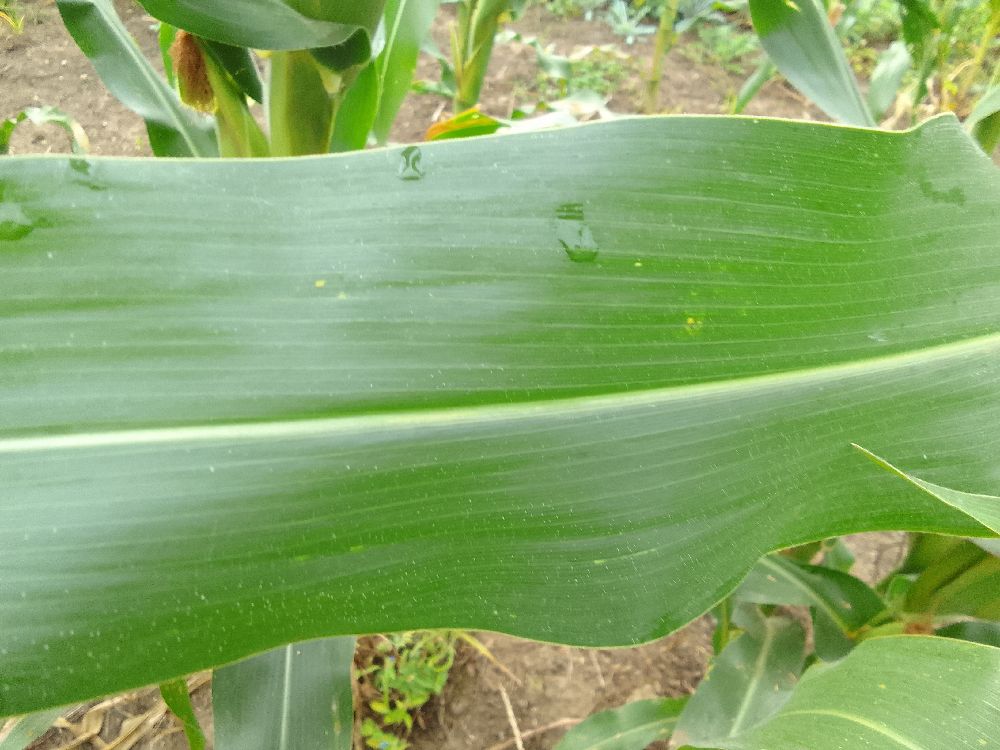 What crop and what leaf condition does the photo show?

maize, healthy
